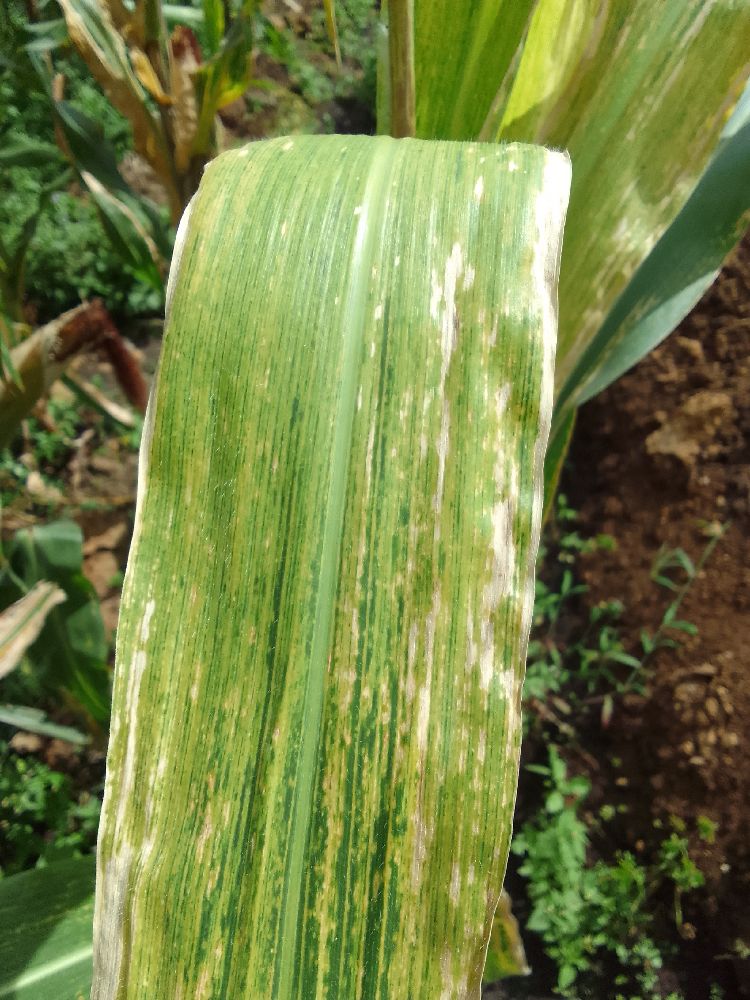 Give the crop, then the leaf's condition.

maize, maize lethal necrosis
